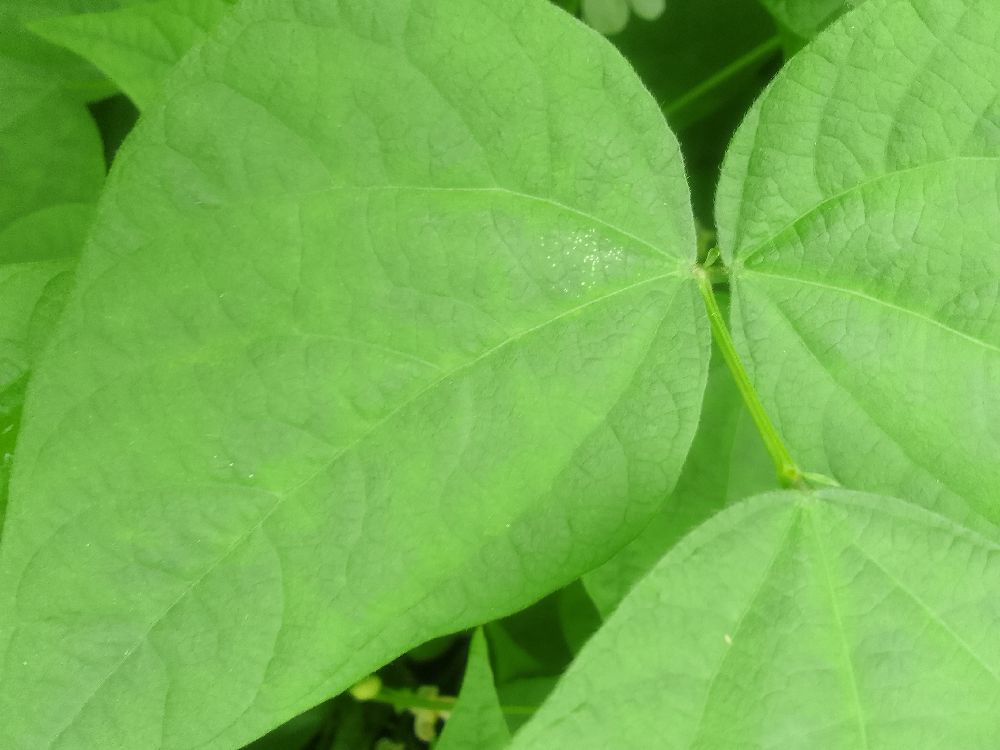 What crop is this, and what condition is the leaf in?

common bean, healthy
